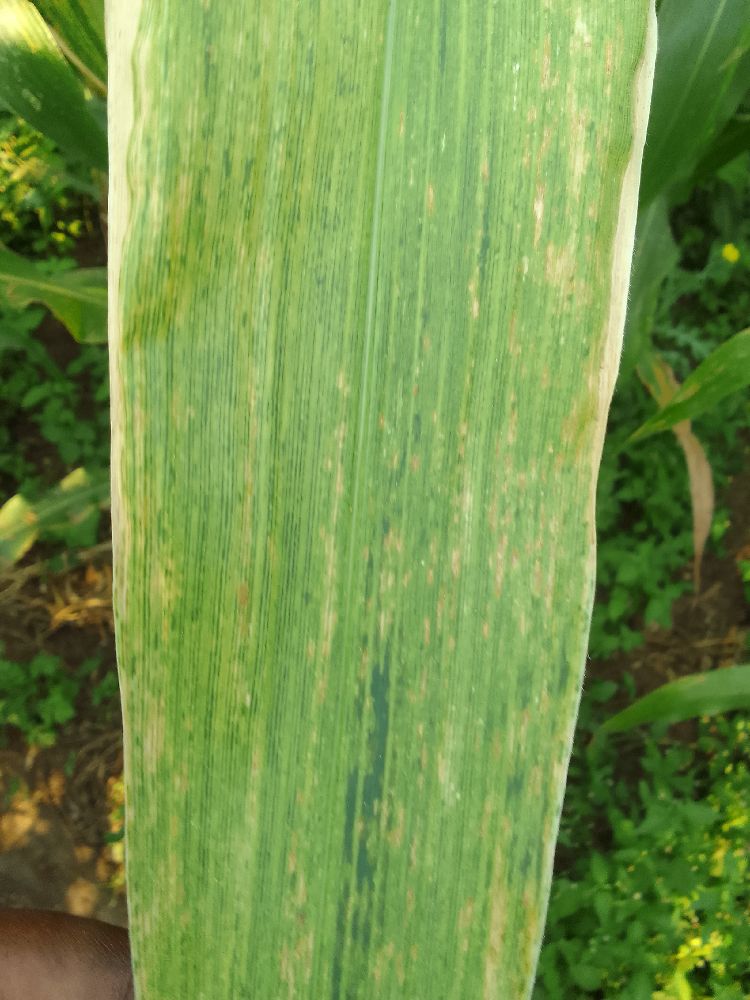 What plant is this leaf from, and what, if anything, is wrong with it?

maize, maize lethal necrosis
